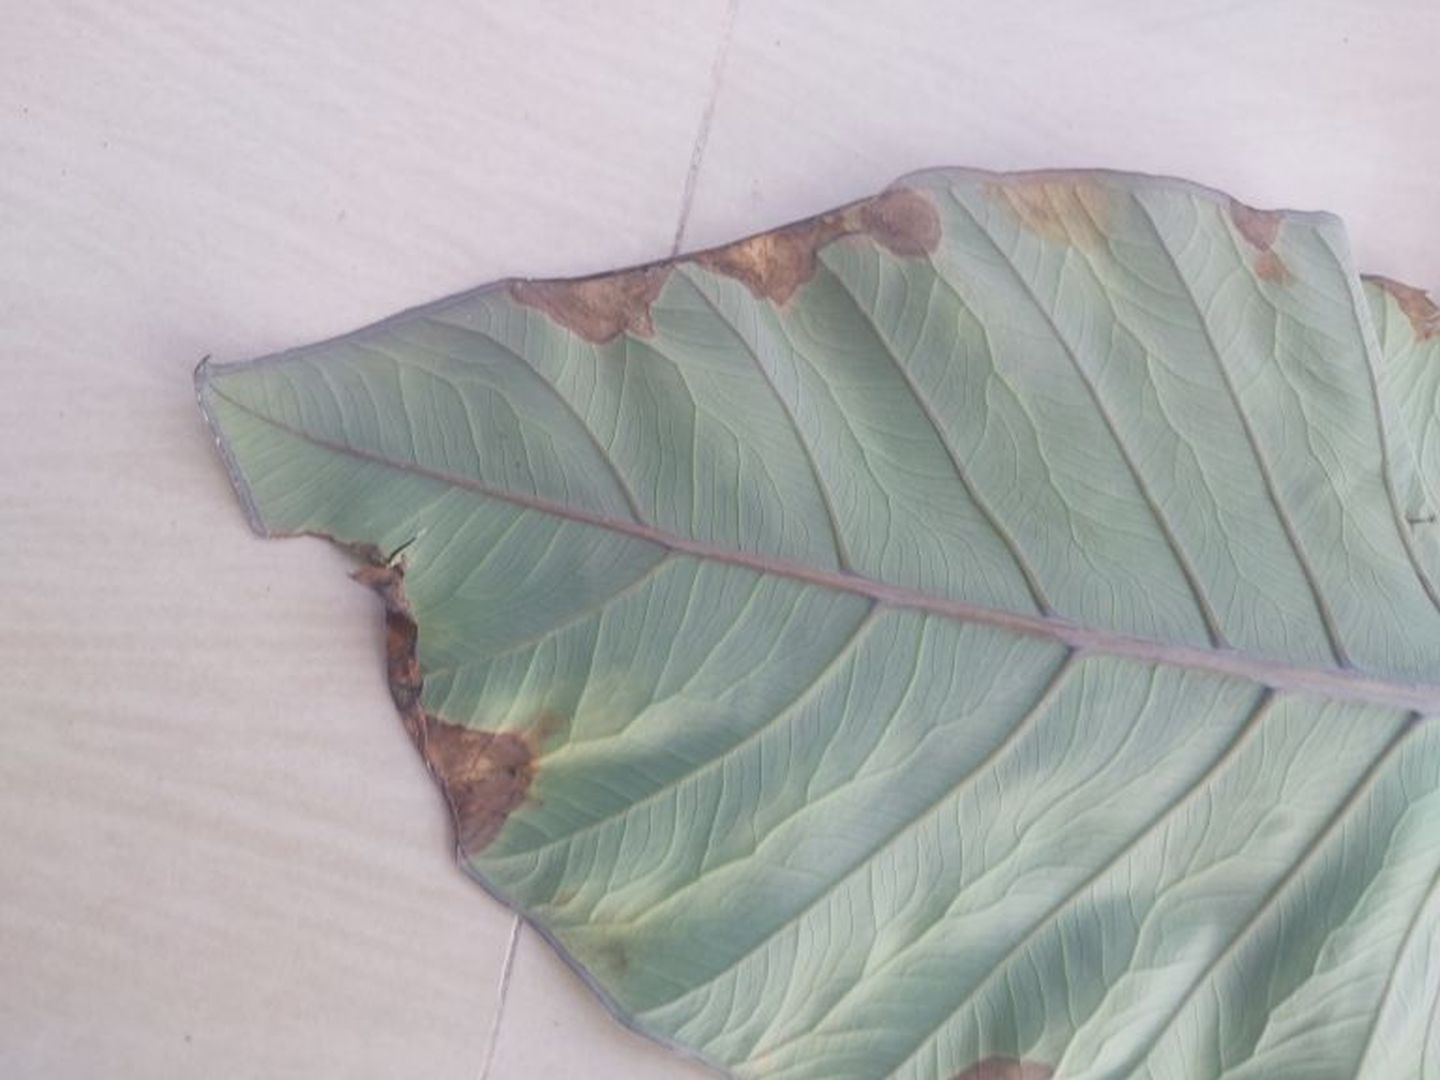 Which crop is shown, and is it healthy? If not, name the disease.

taro, leaf blight
